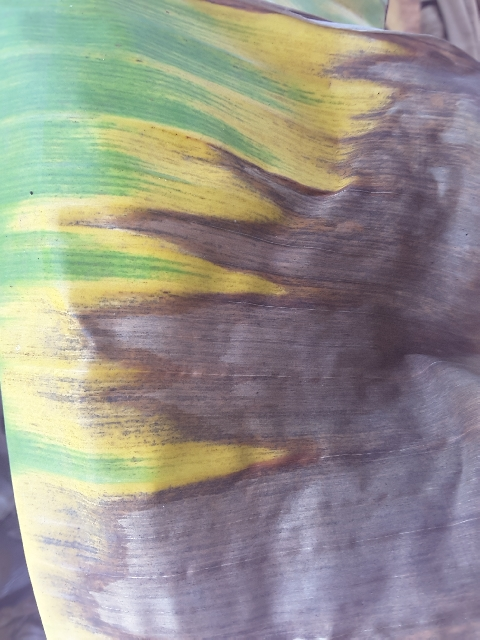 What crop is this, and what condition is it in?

banana, fusarium wilt race 1
